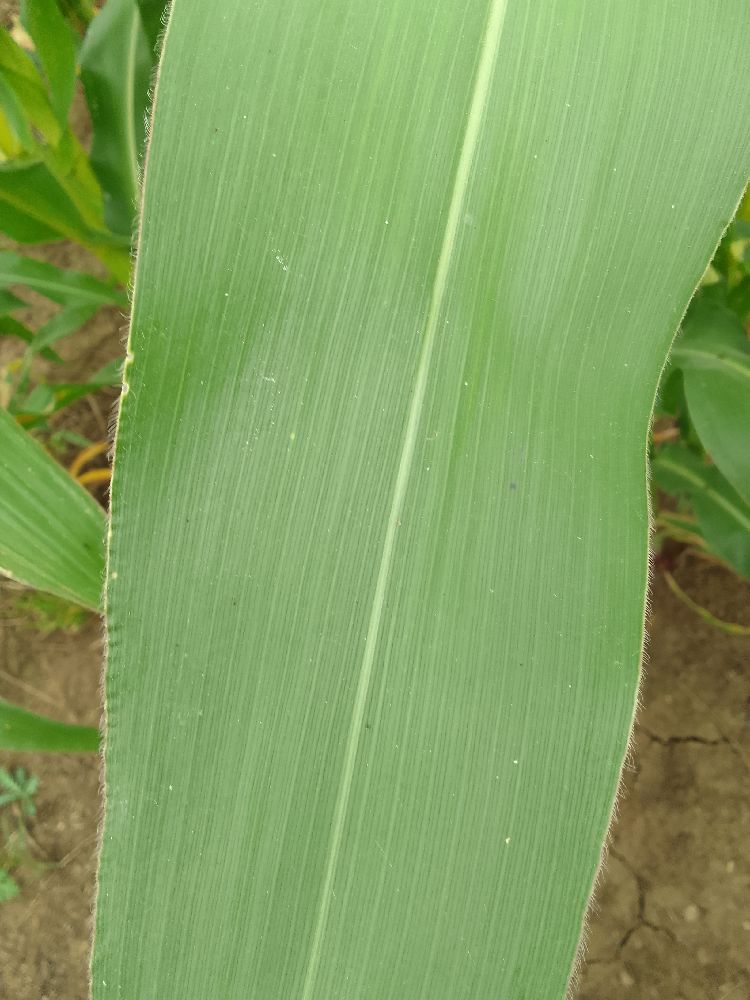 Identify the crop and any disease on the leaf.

maize, healthy
